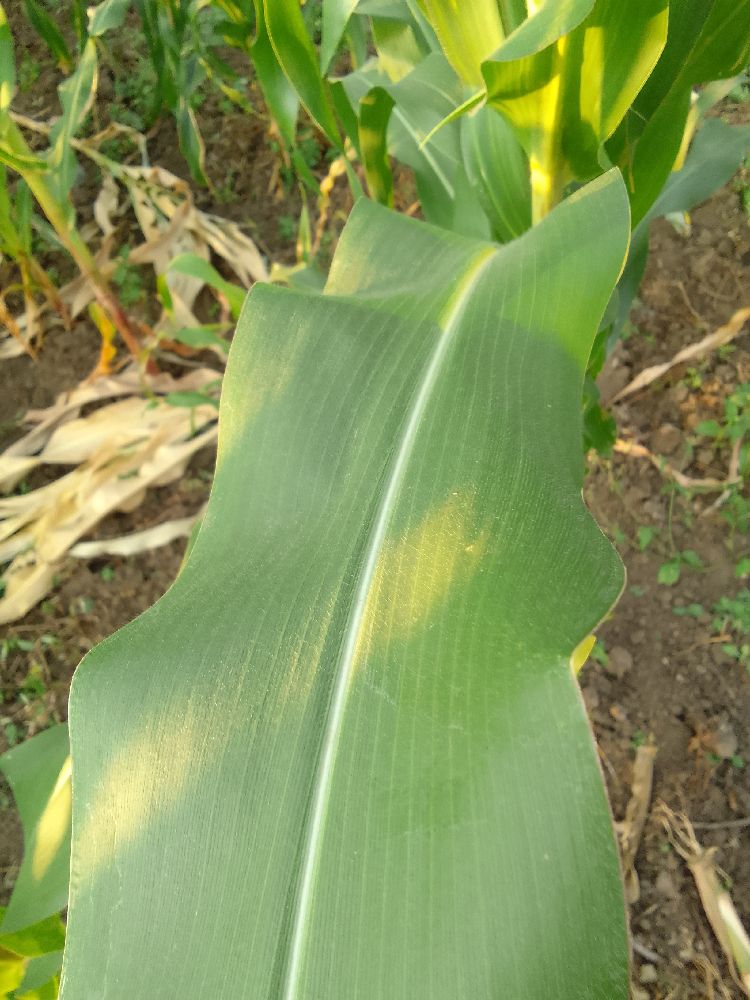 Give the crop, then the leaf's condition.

maize, healthy
